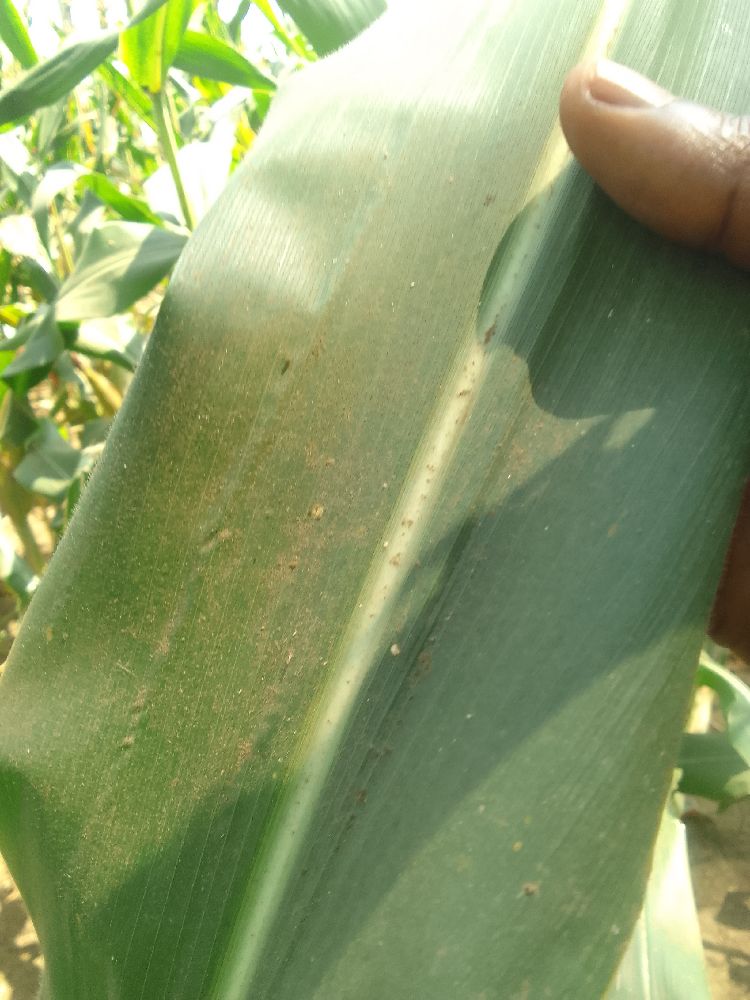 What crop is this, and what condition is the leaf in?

maize, healthy
